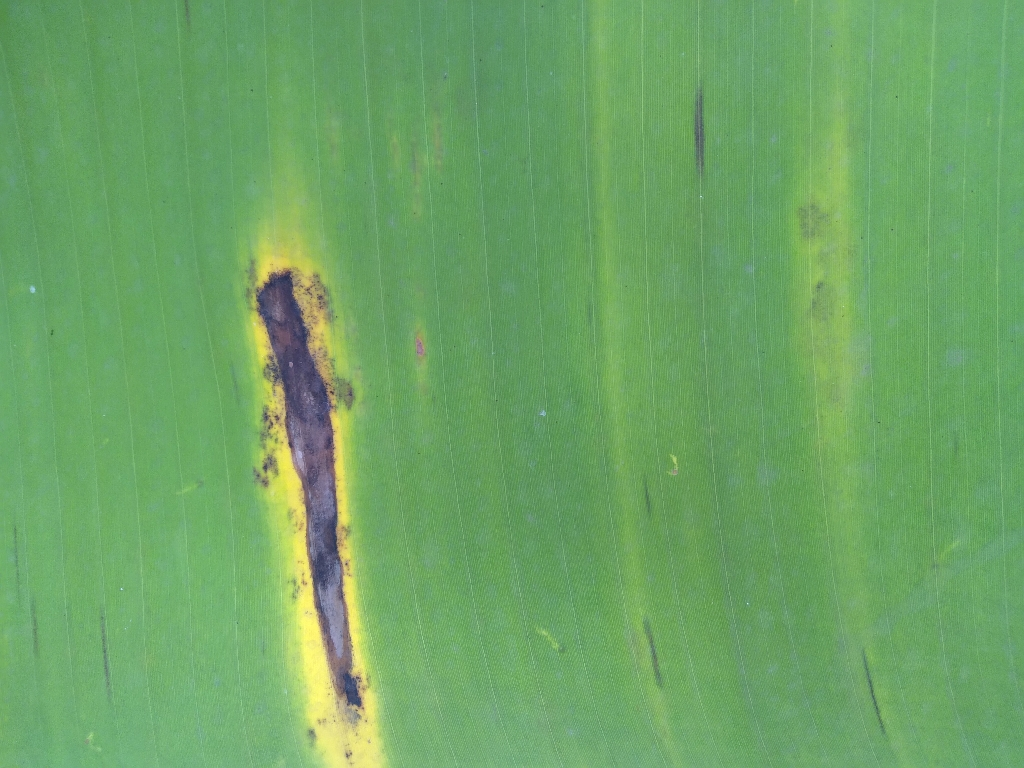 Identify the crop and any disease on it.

banana, black sigatoka
